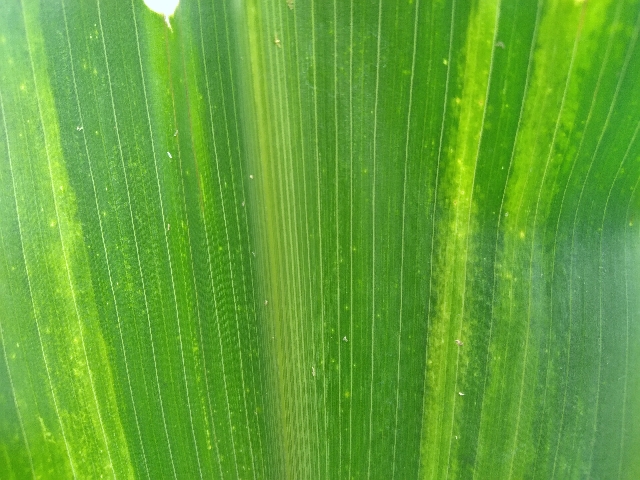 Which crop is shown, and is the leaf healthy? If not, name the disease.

maize, maize lethal necrosis
